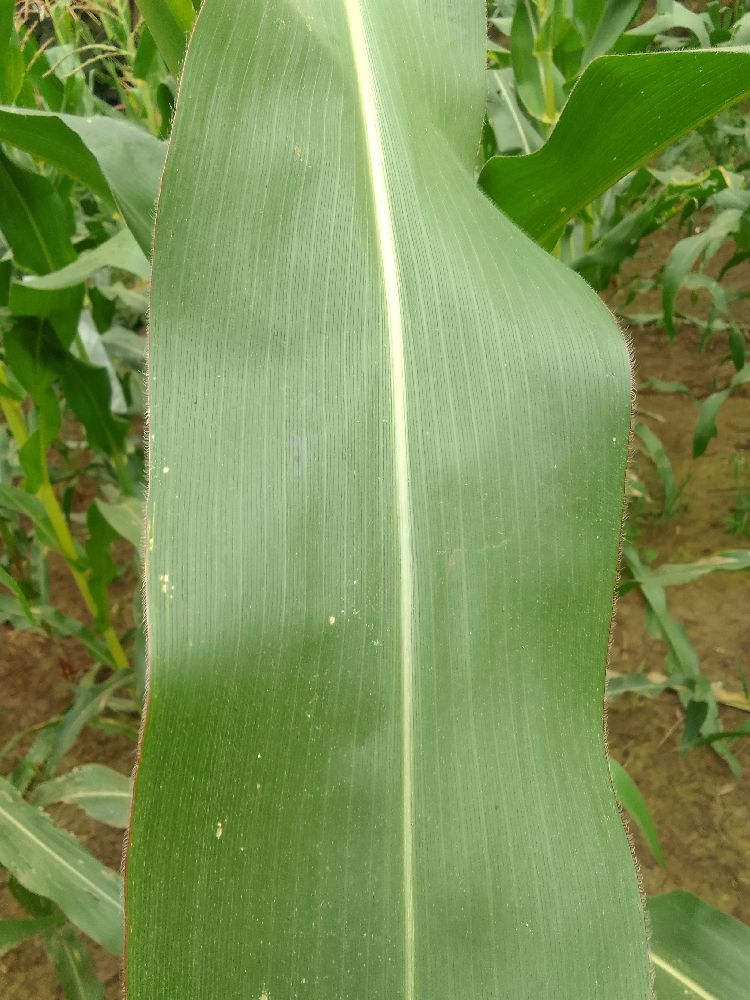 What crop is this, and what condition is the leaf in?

maize, healthy
